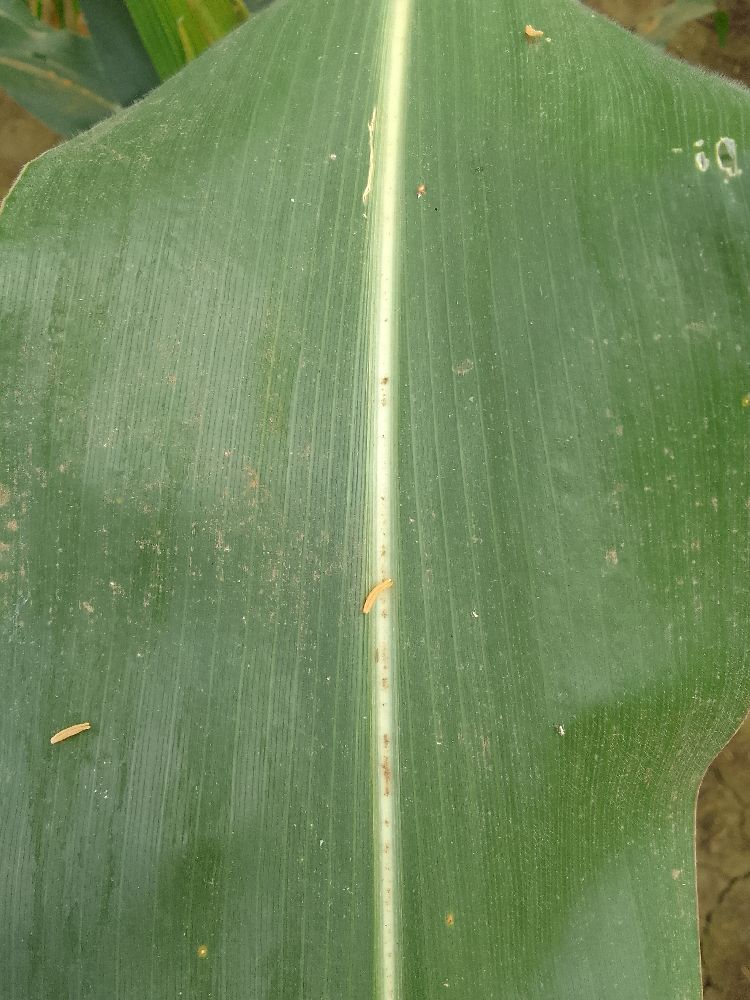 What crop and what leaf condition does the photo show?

maize, healthy
